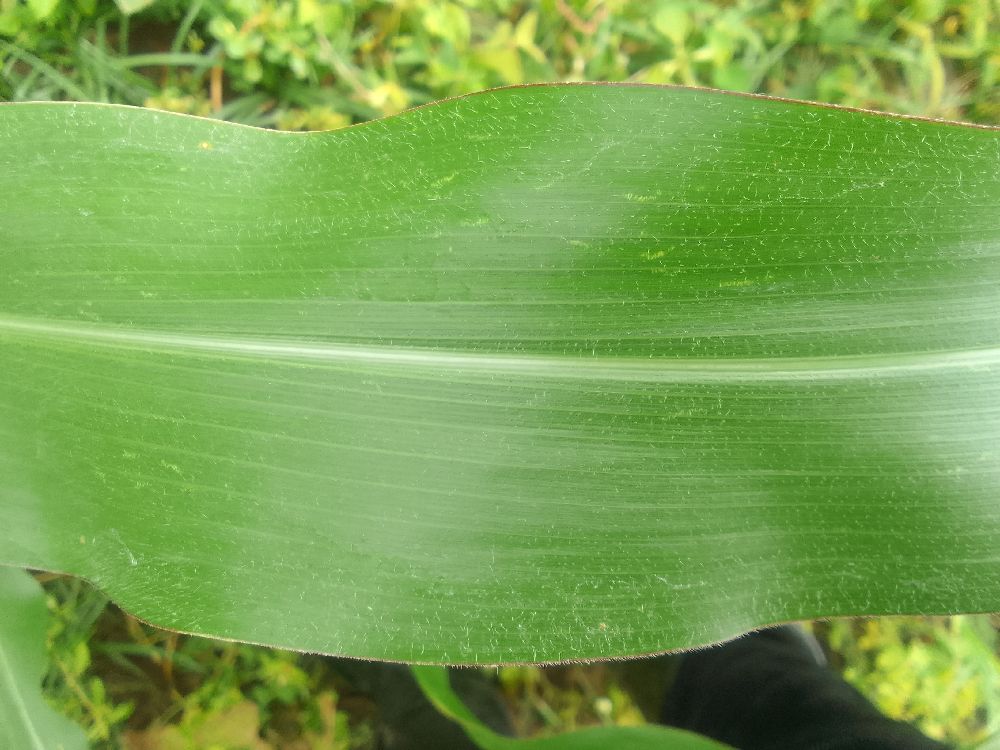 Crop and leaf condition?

maize, healthy
